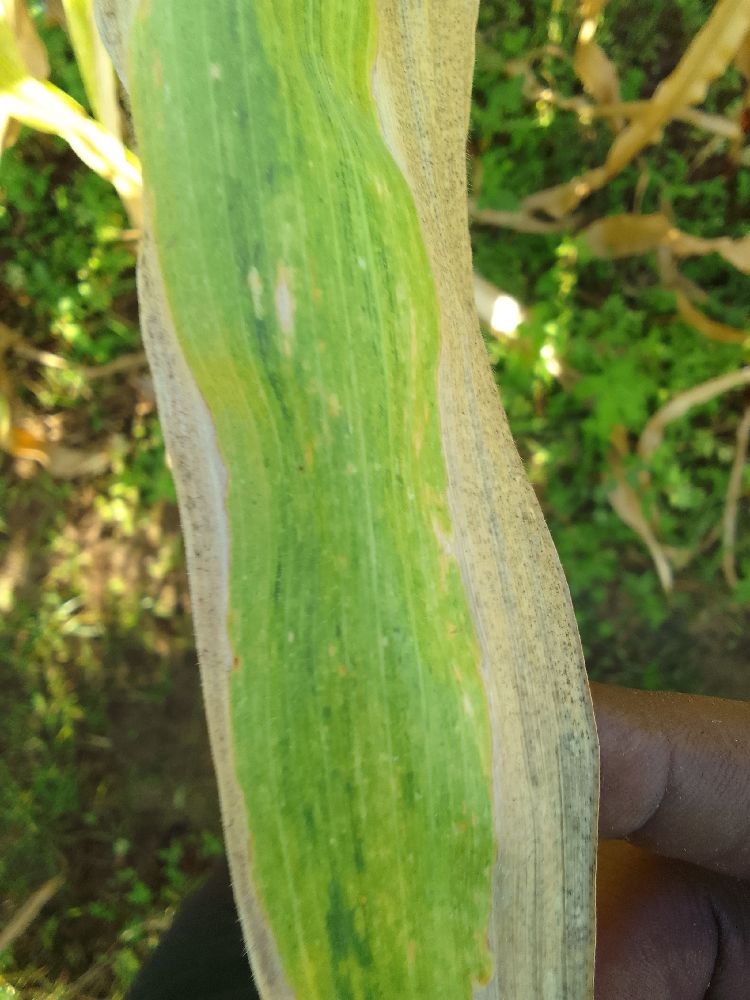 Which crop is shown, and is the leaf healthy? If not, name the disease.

maize, maize lethal necrosis
